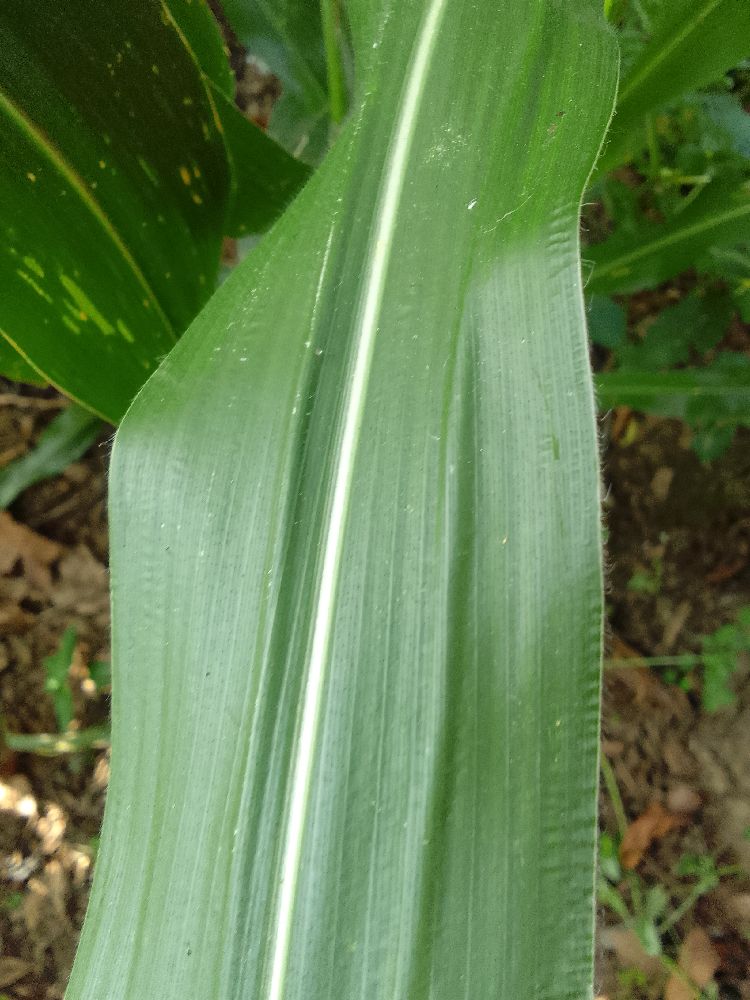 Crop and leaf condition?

maize, healthy
